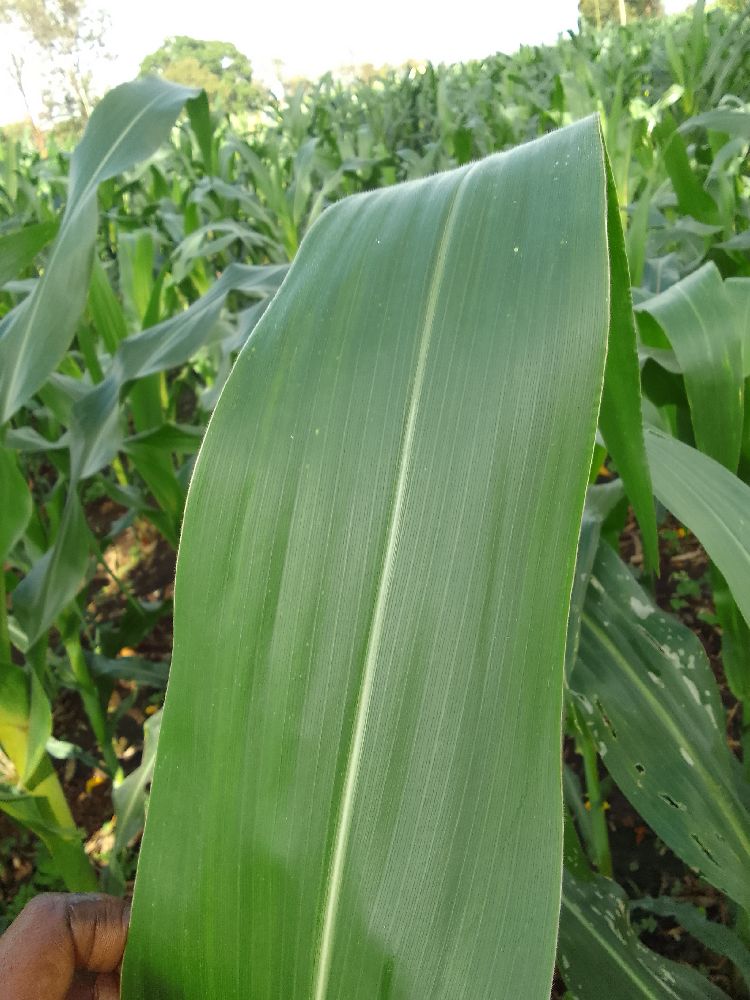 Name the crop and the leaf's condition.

maize, healthy
